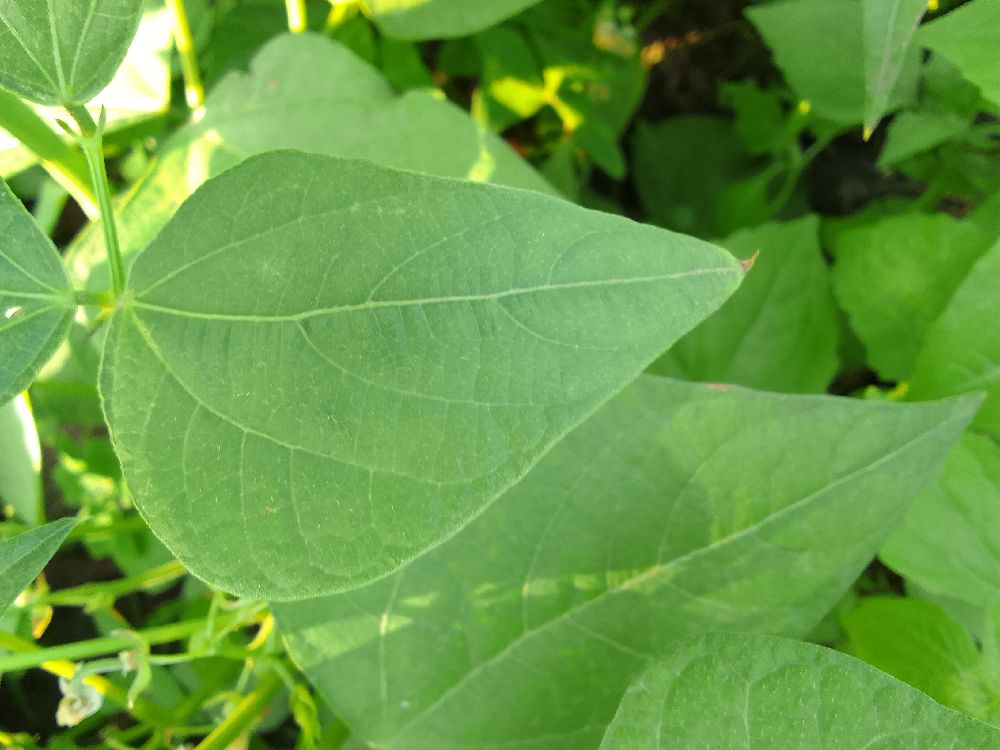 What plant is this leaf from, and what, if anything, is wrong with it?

common bean, healthy
